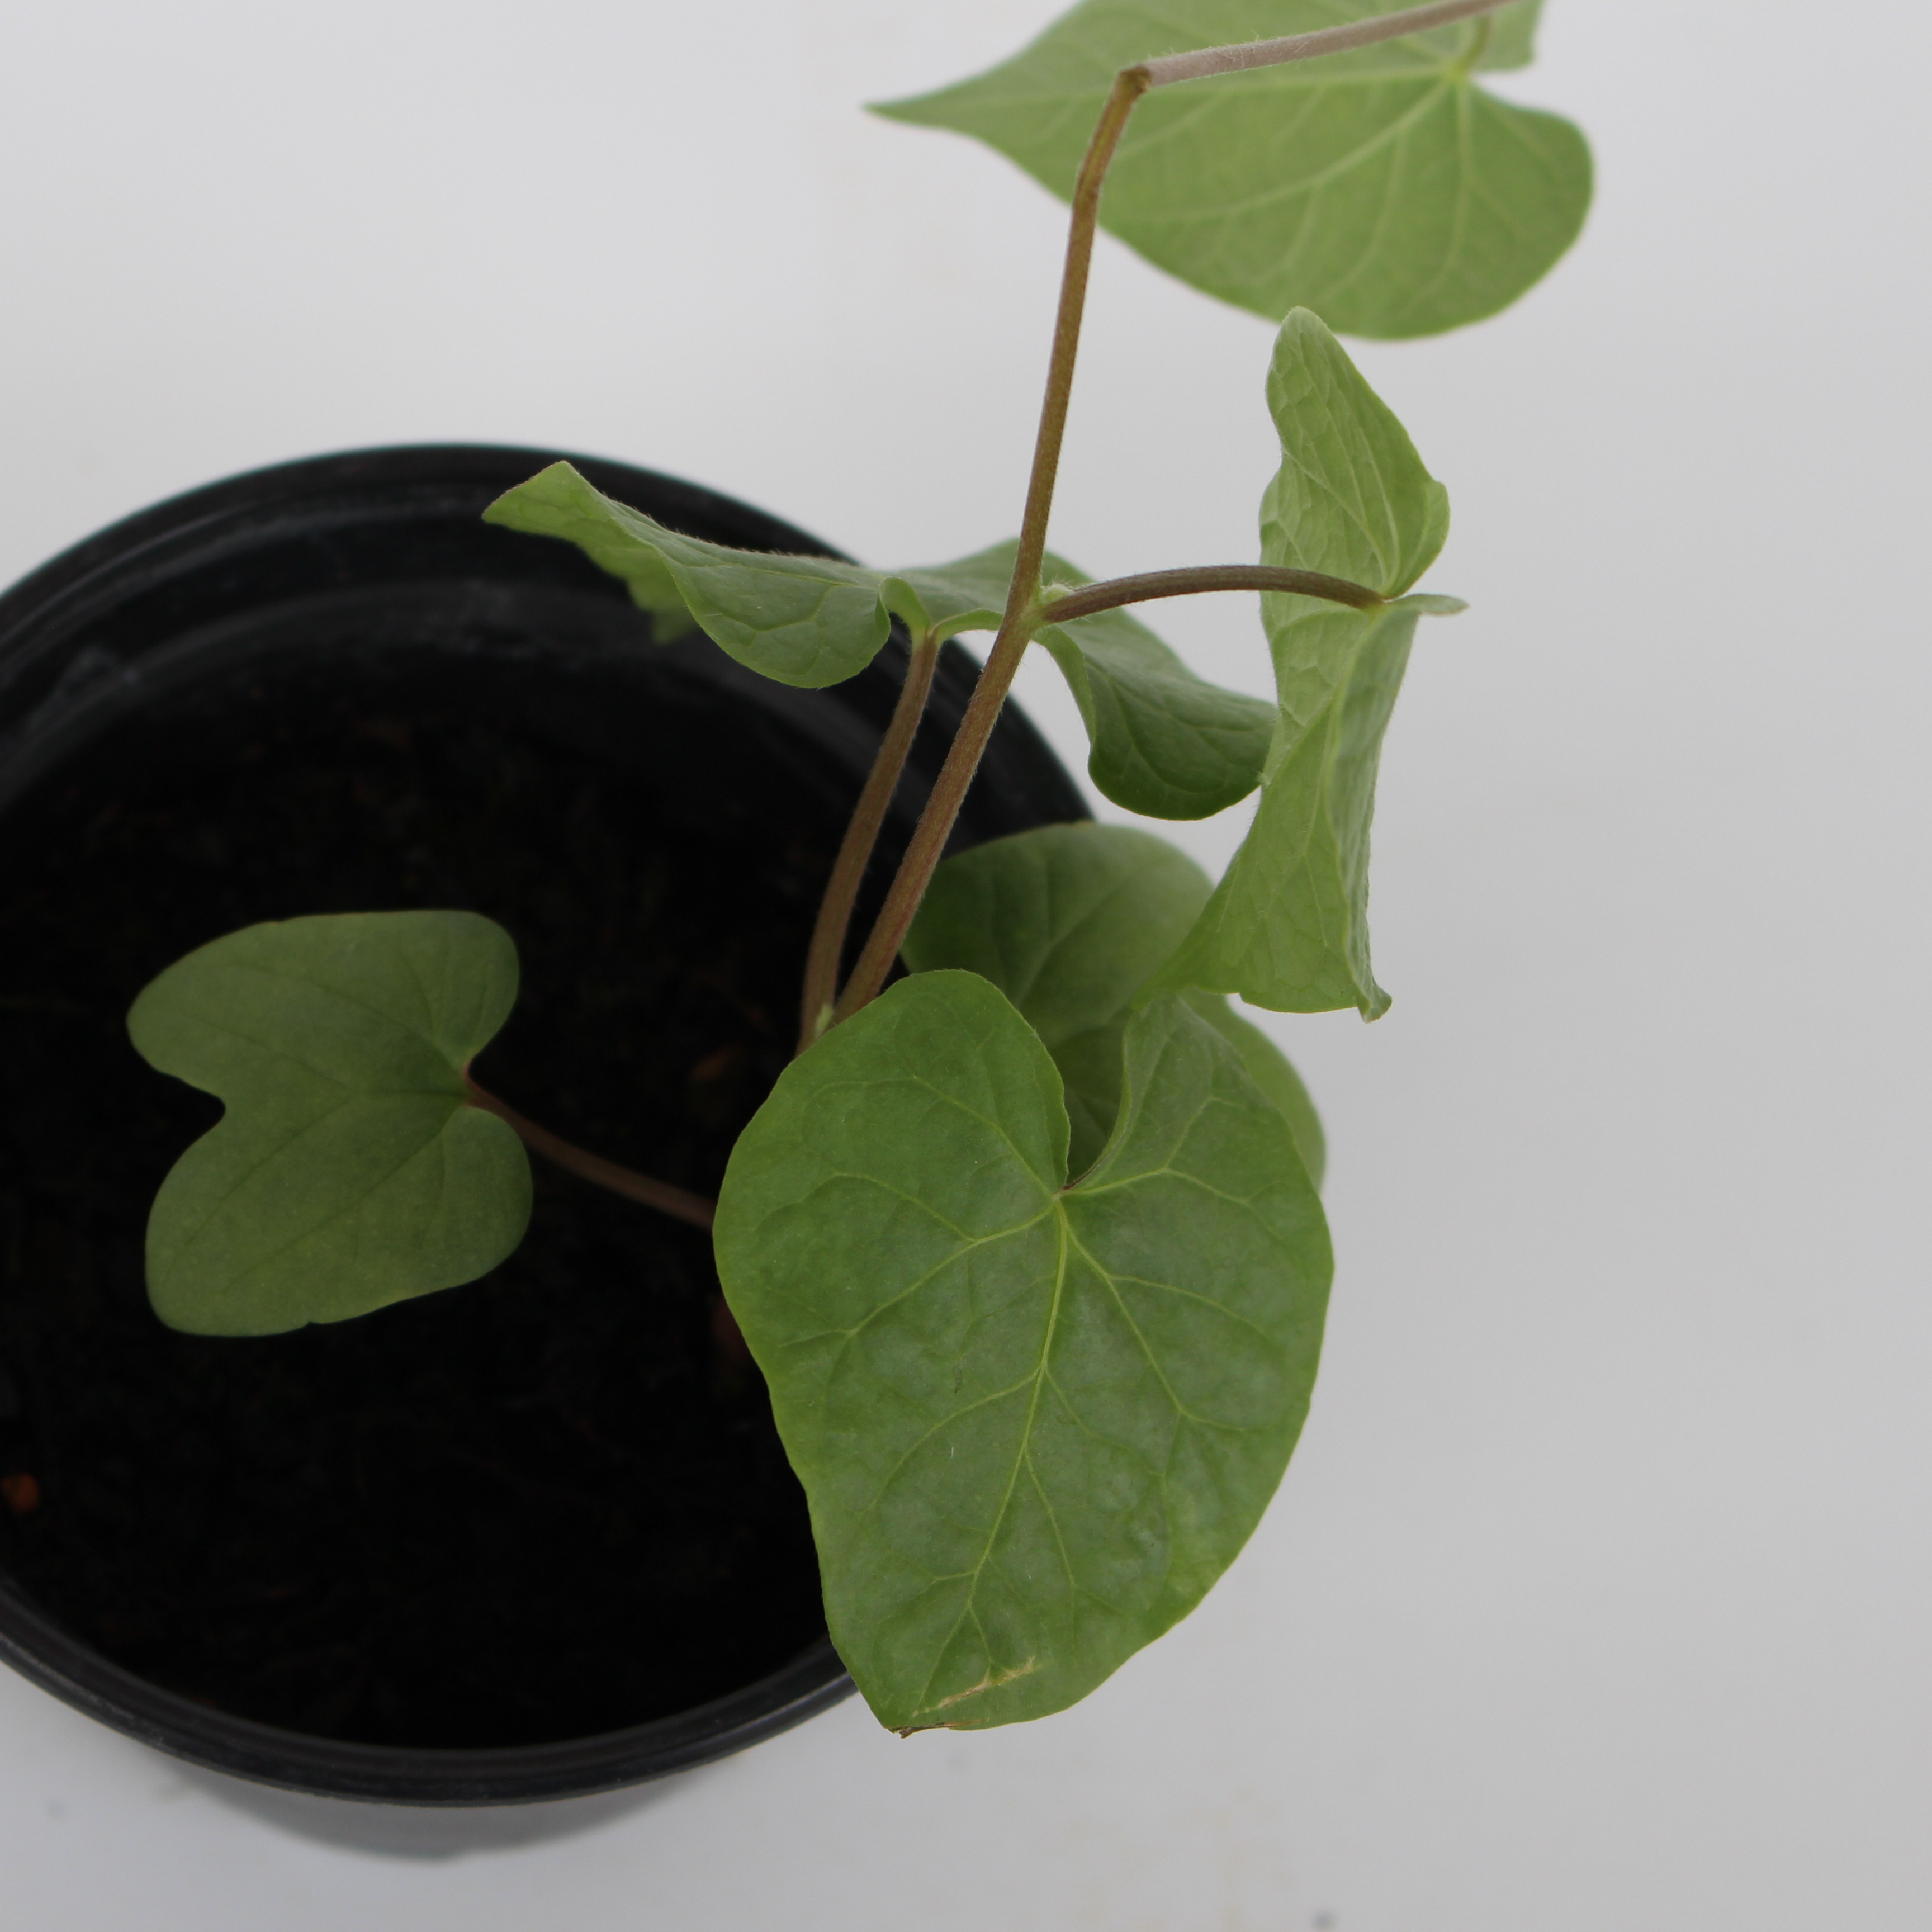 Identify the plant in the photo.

Convolvulus arvensis
